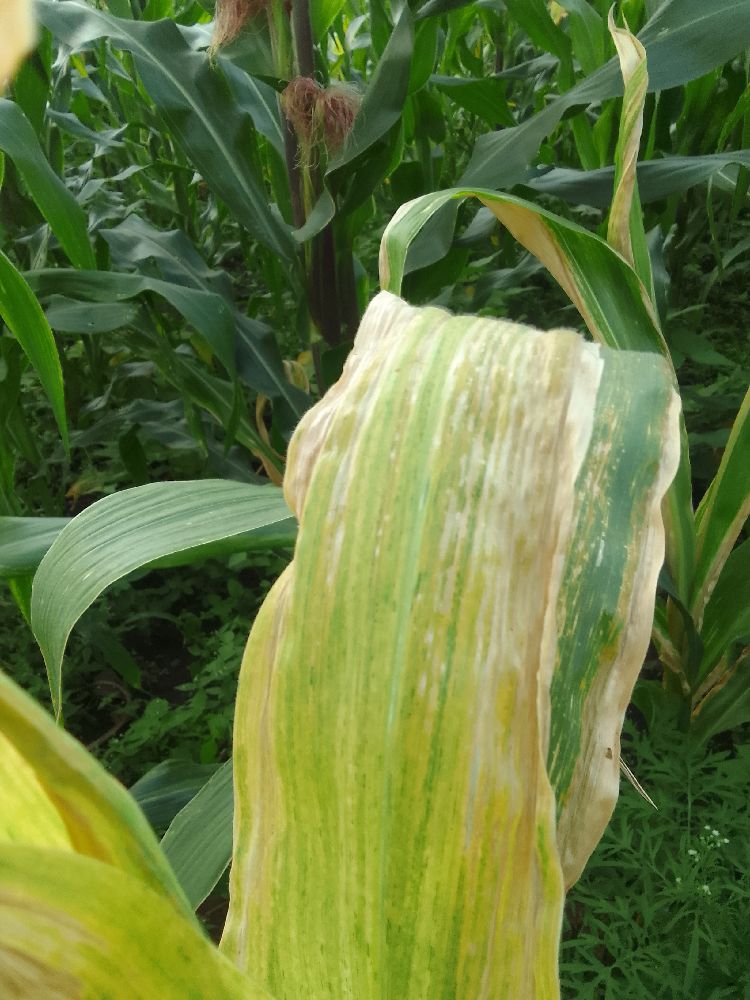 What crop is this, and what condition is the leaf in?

maize, maize lethal necrosis
